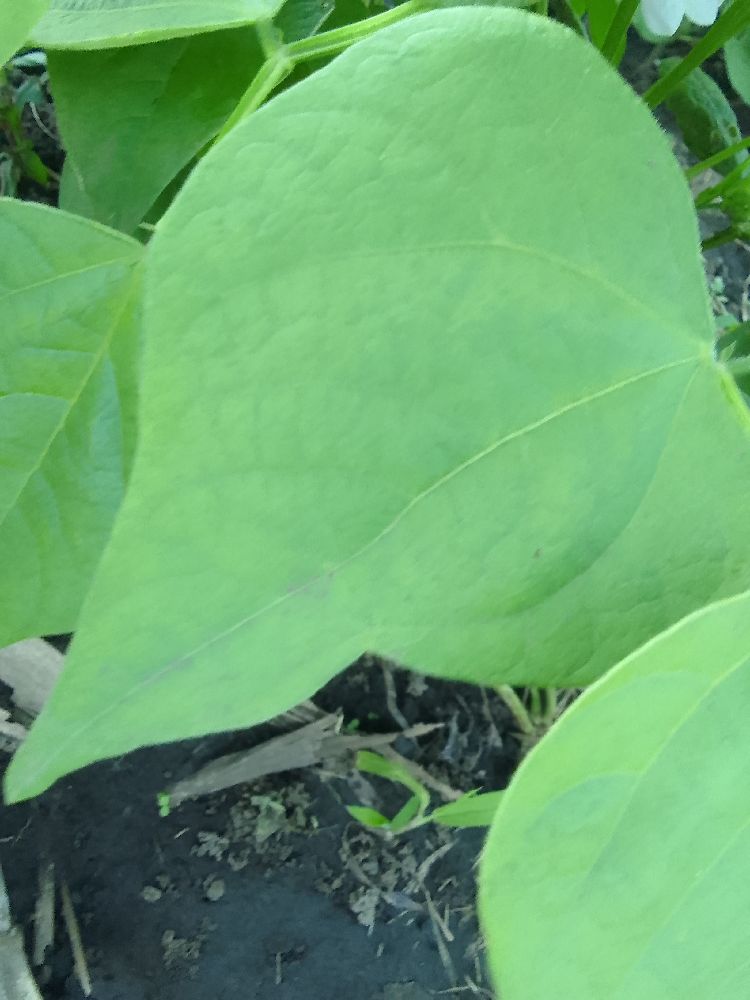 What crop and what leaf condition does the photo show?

common bean, healthy
